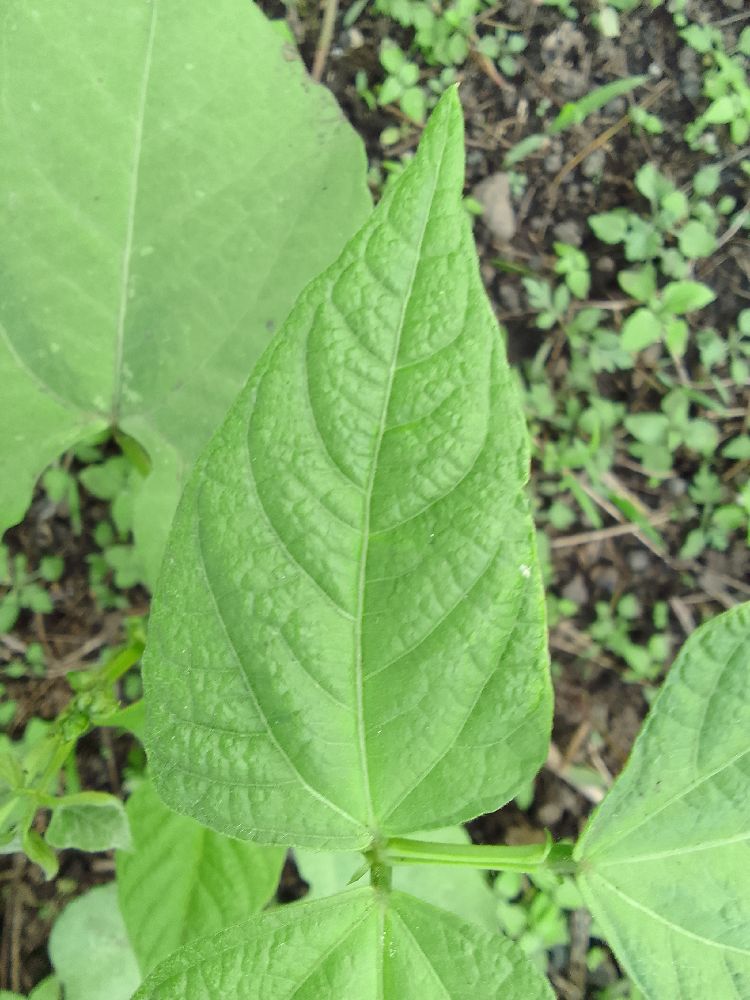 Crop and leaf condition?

common bean, healthy
